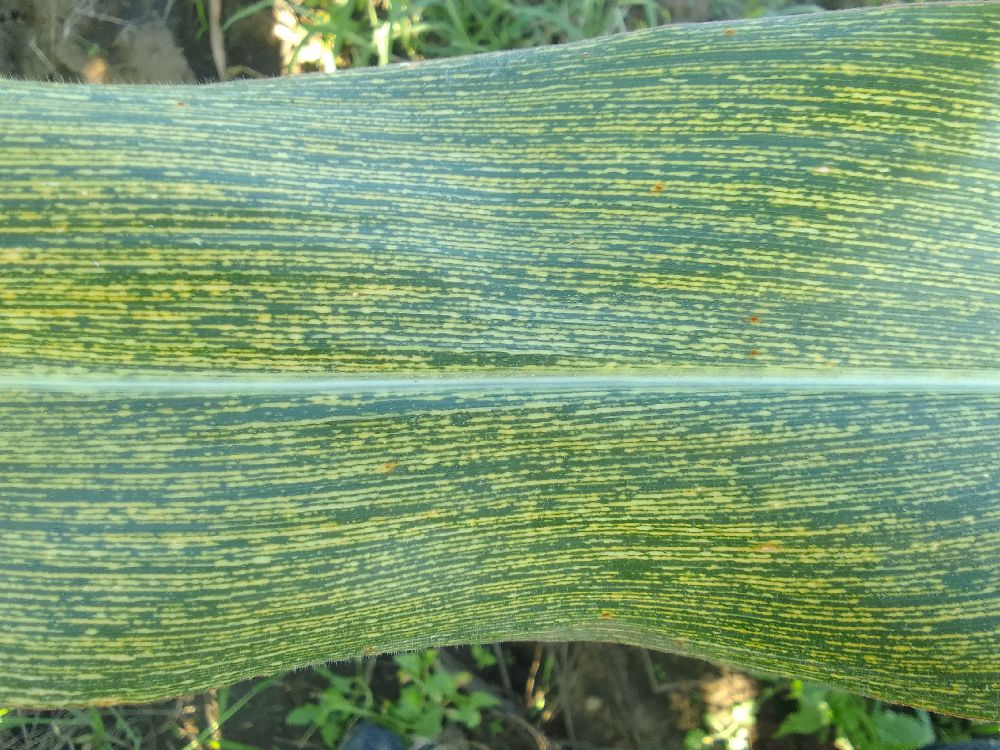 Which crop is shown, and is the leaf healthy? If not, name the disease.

maize, maize streak virus
